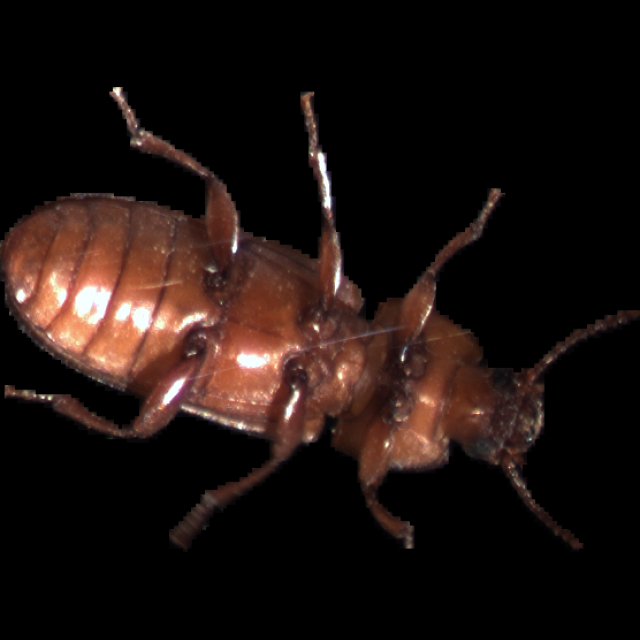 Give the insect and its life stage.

mealworm beetle
